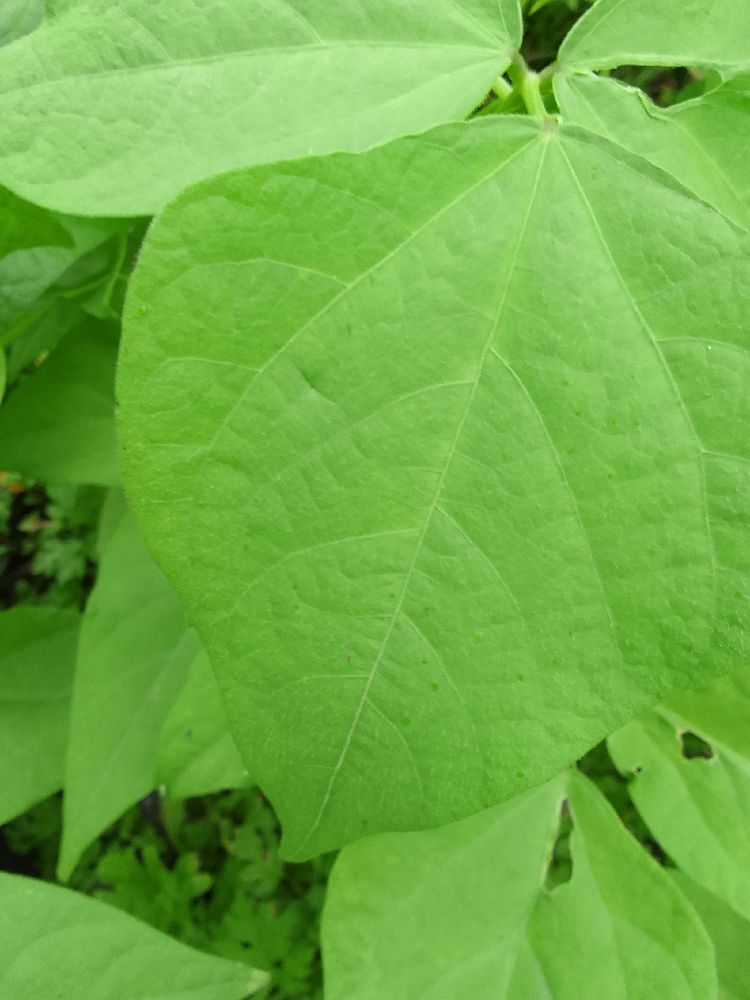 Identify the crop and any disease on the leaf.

common bean, healthy
